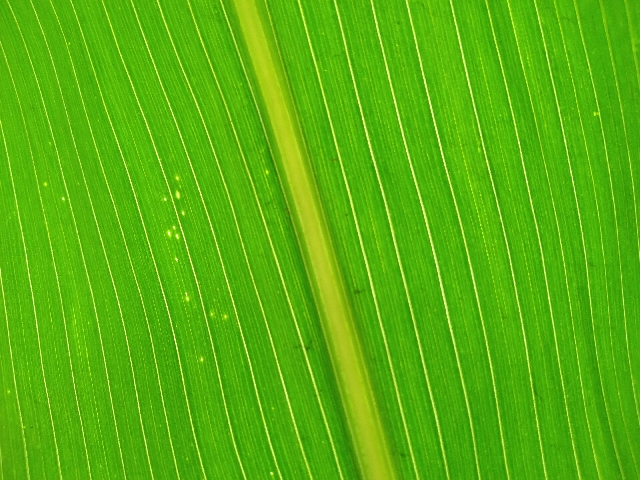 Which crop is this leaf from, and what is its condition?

maize, healthy
